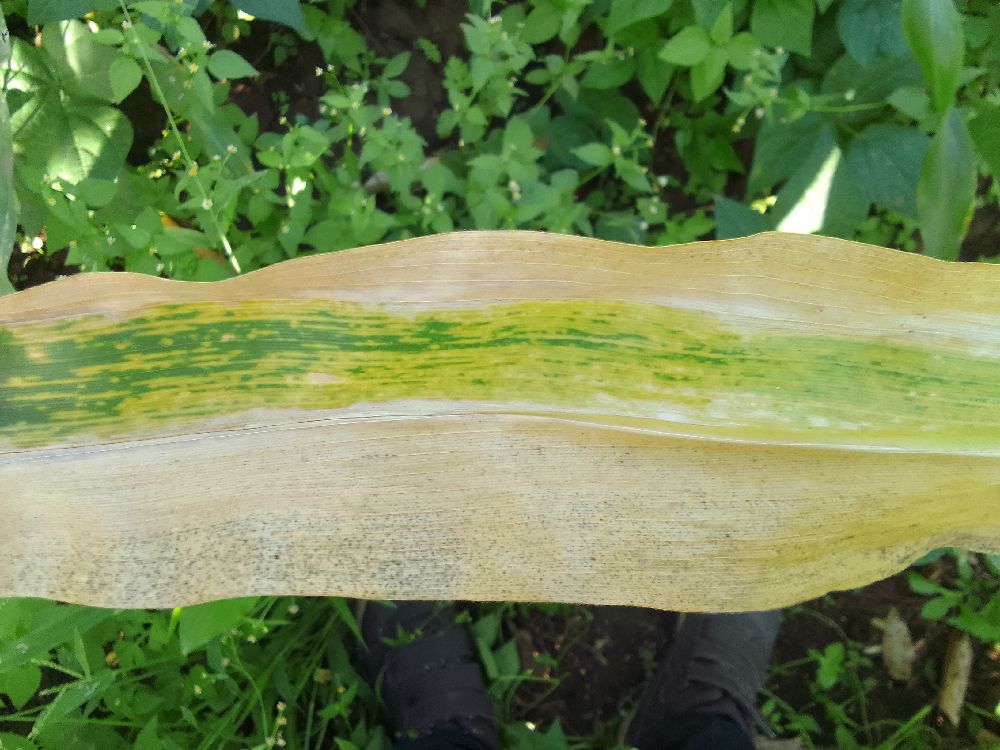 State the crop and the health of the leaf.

maize, maize lethal necrosis
